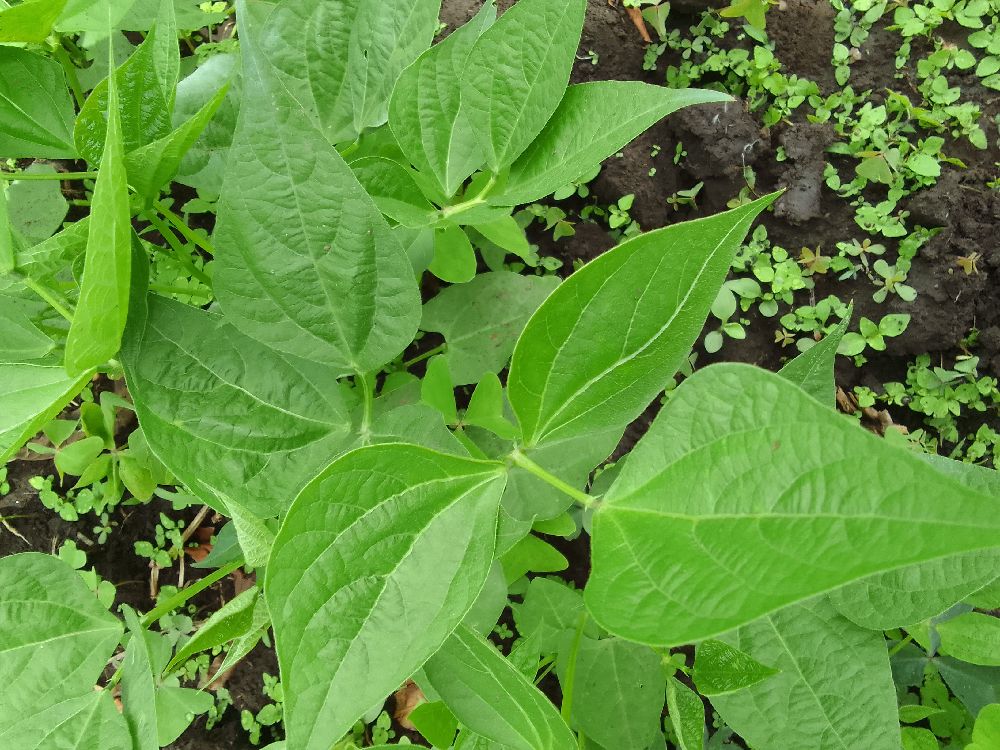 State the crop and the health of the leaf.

common bean, healthy
